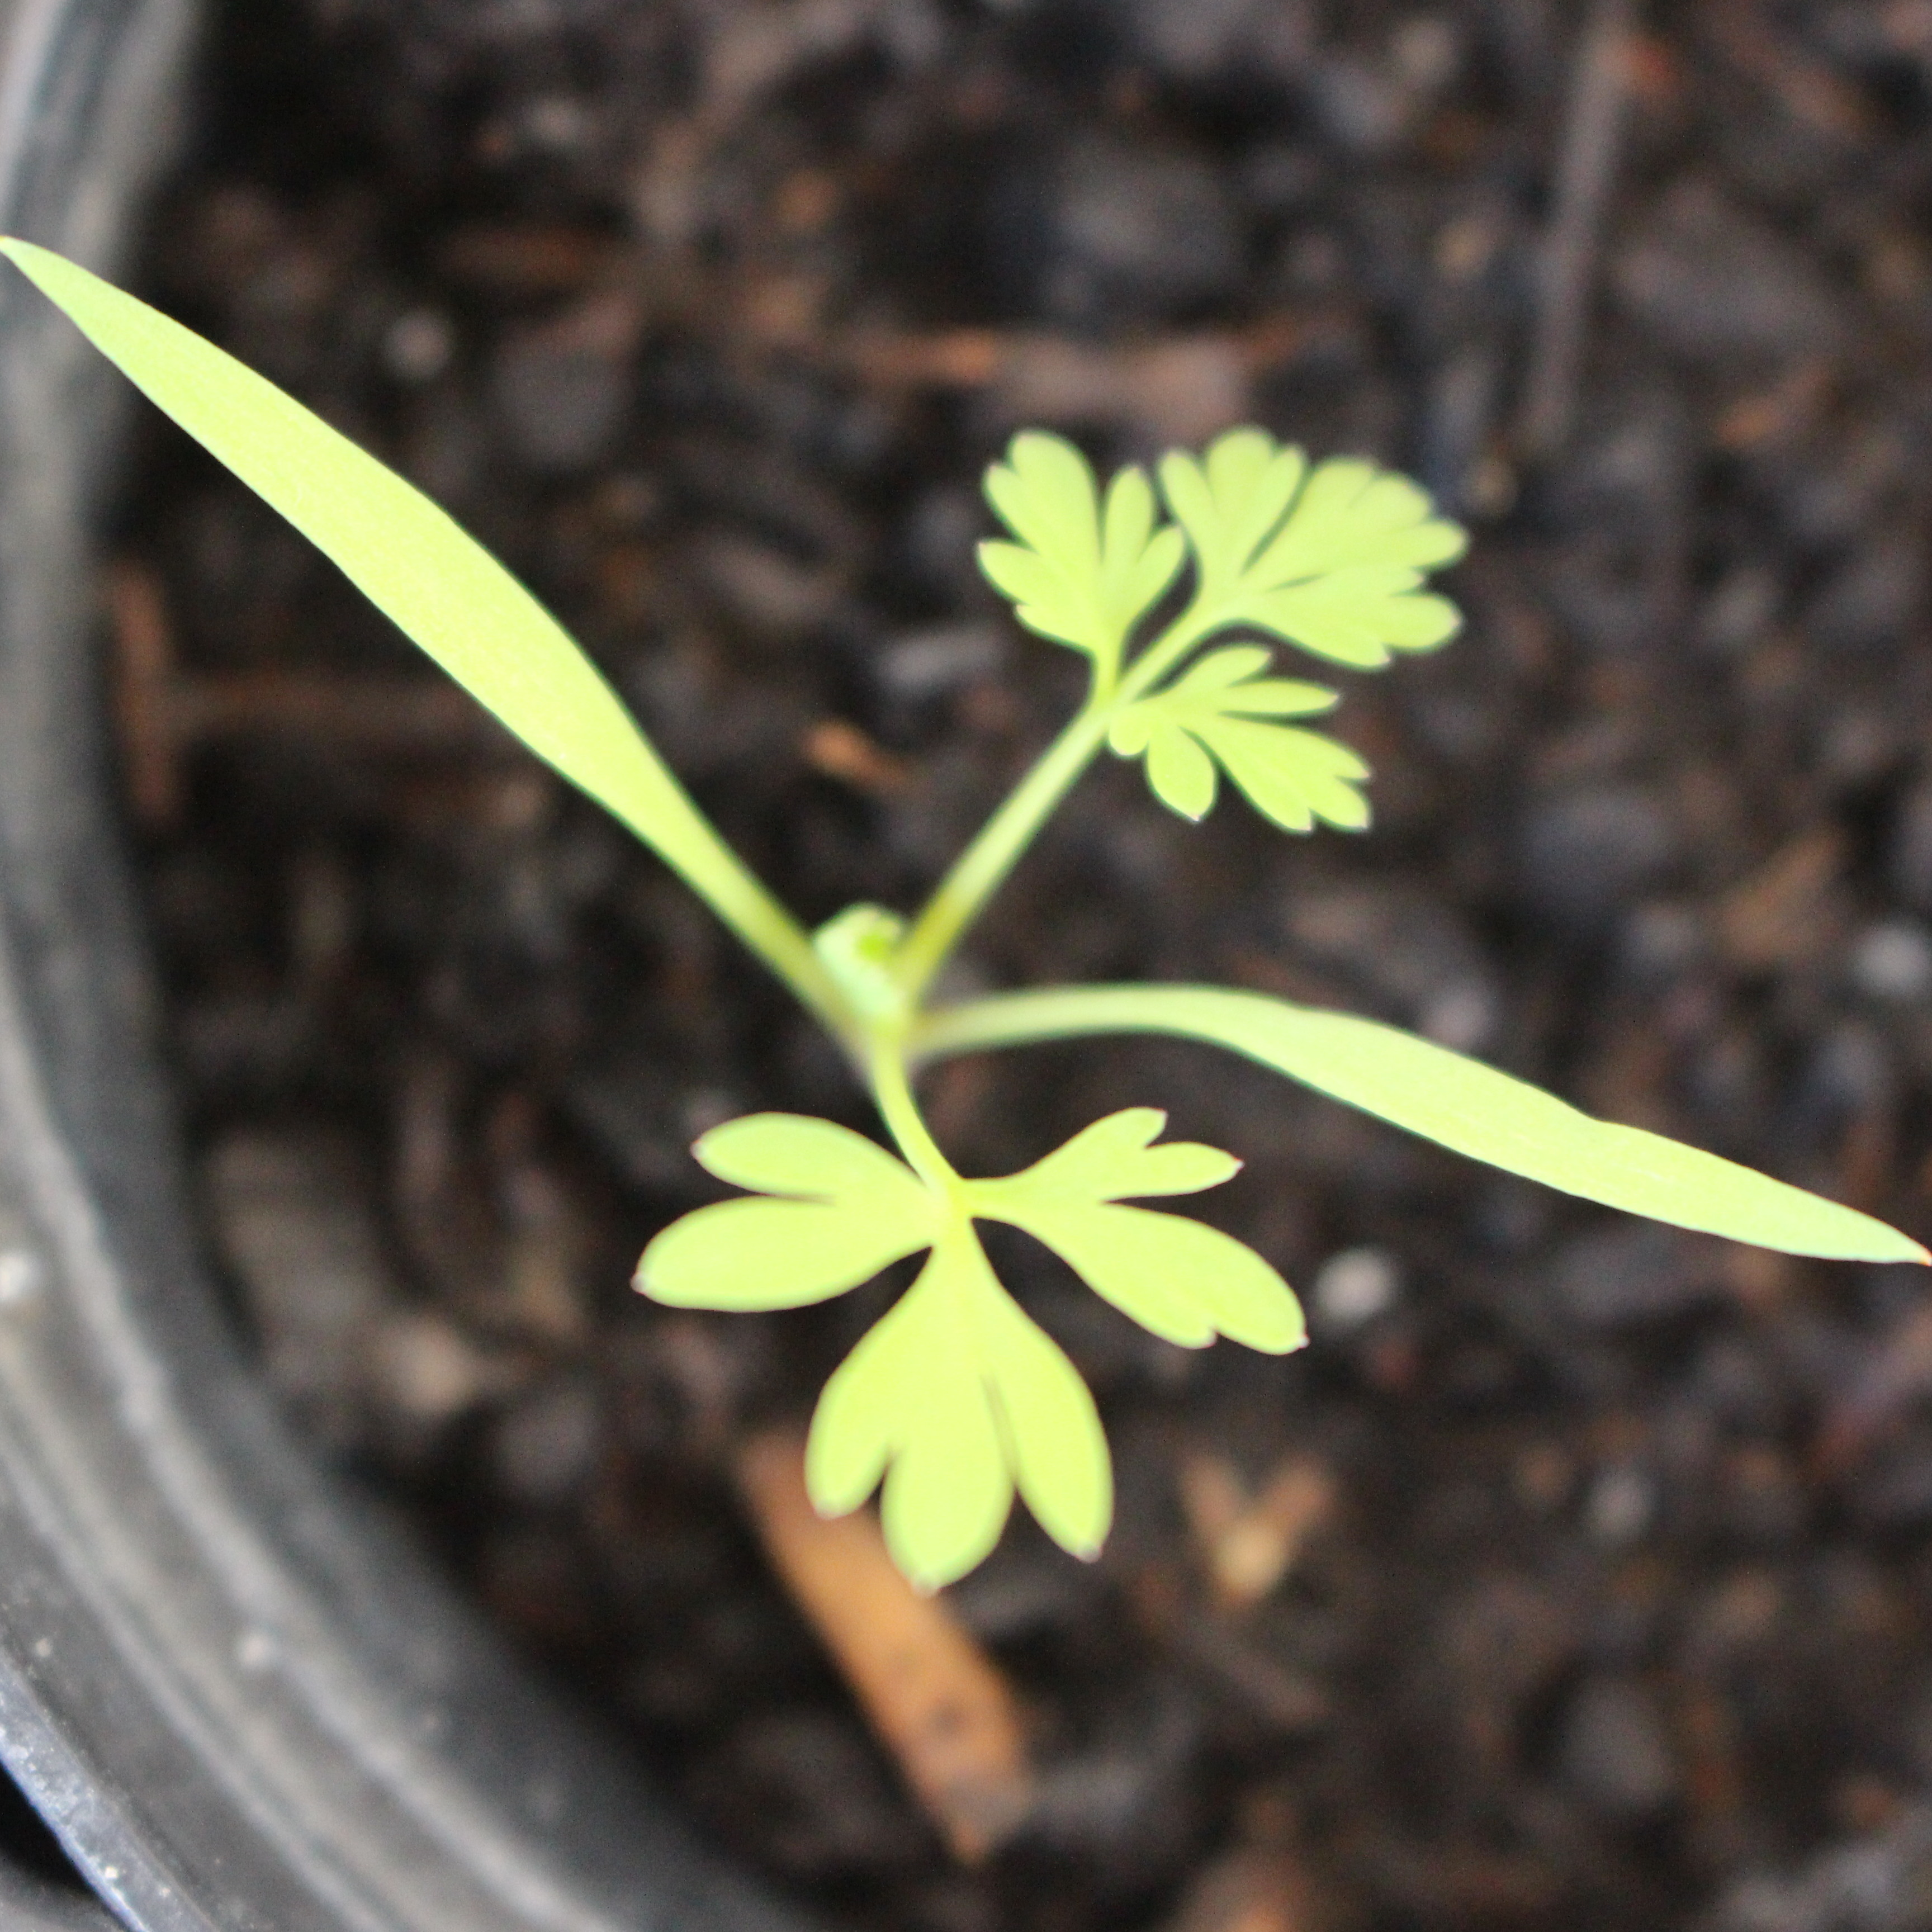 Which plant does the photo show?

Fumaria officinalis
